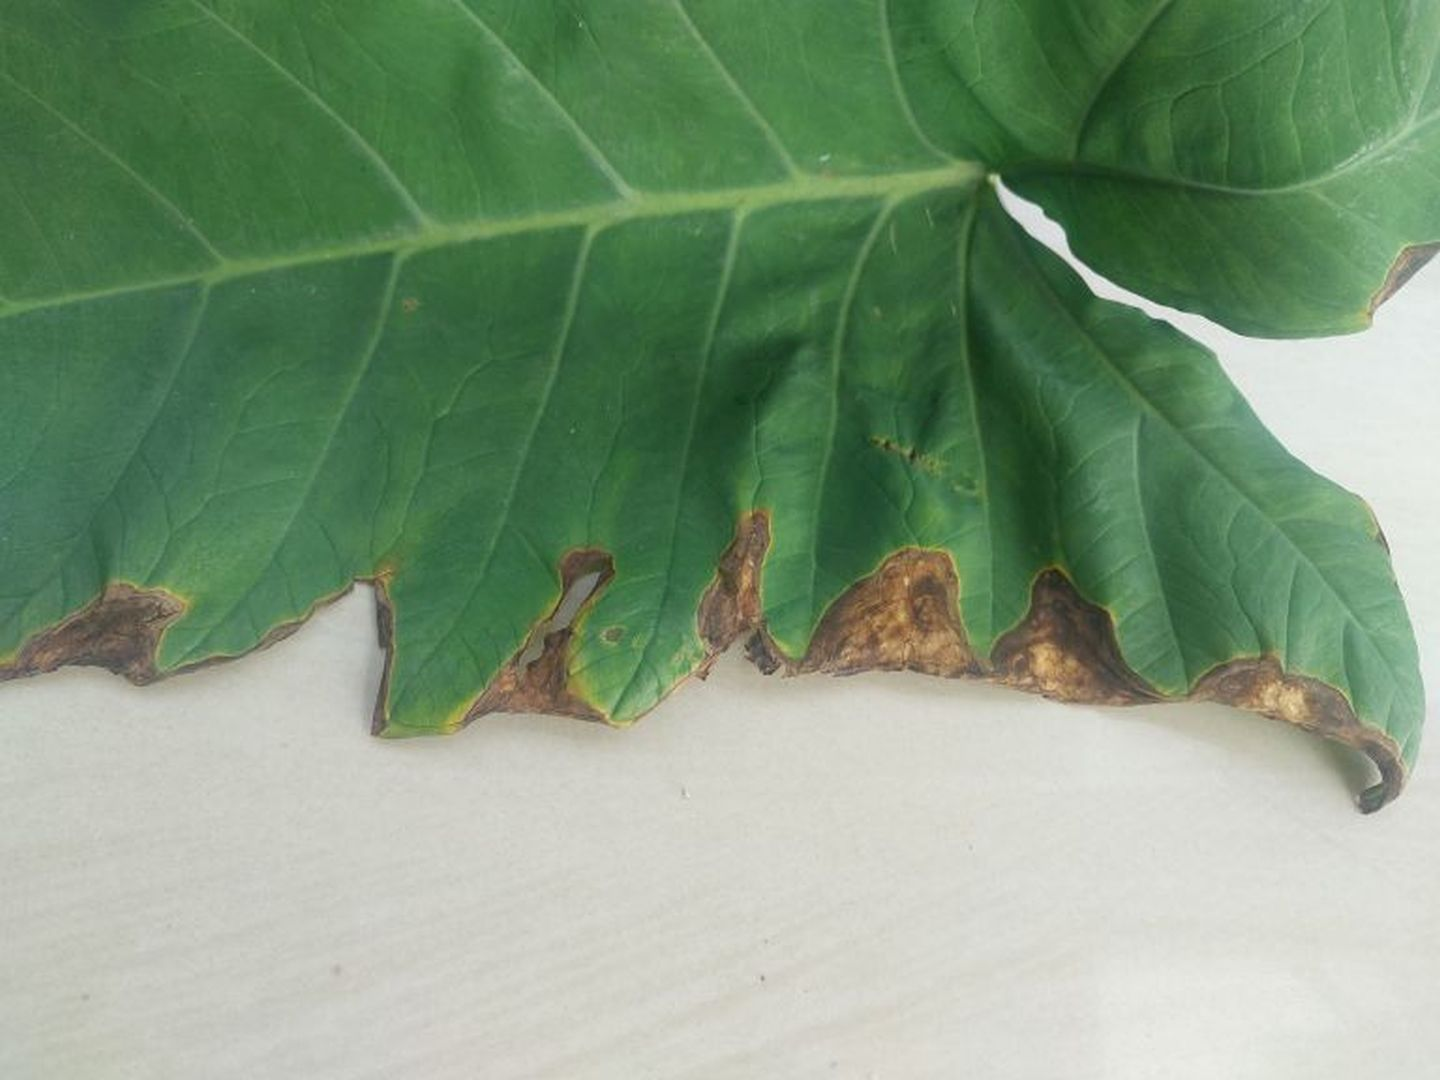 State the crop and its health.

taro, leaf blight
